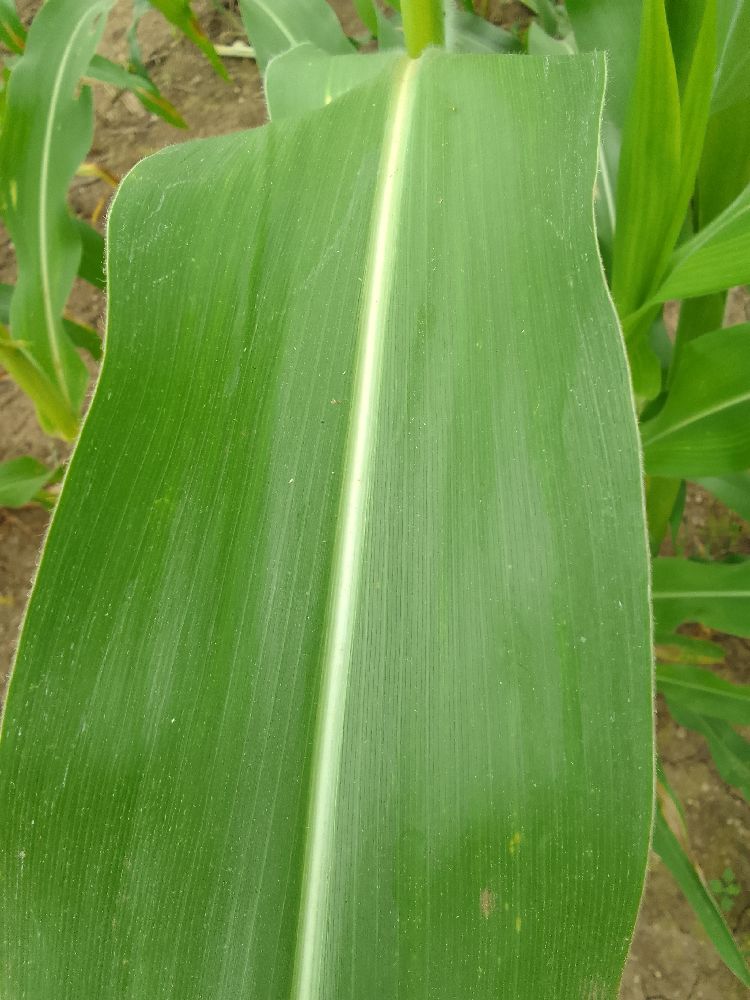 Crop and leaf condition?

maize, healthy
